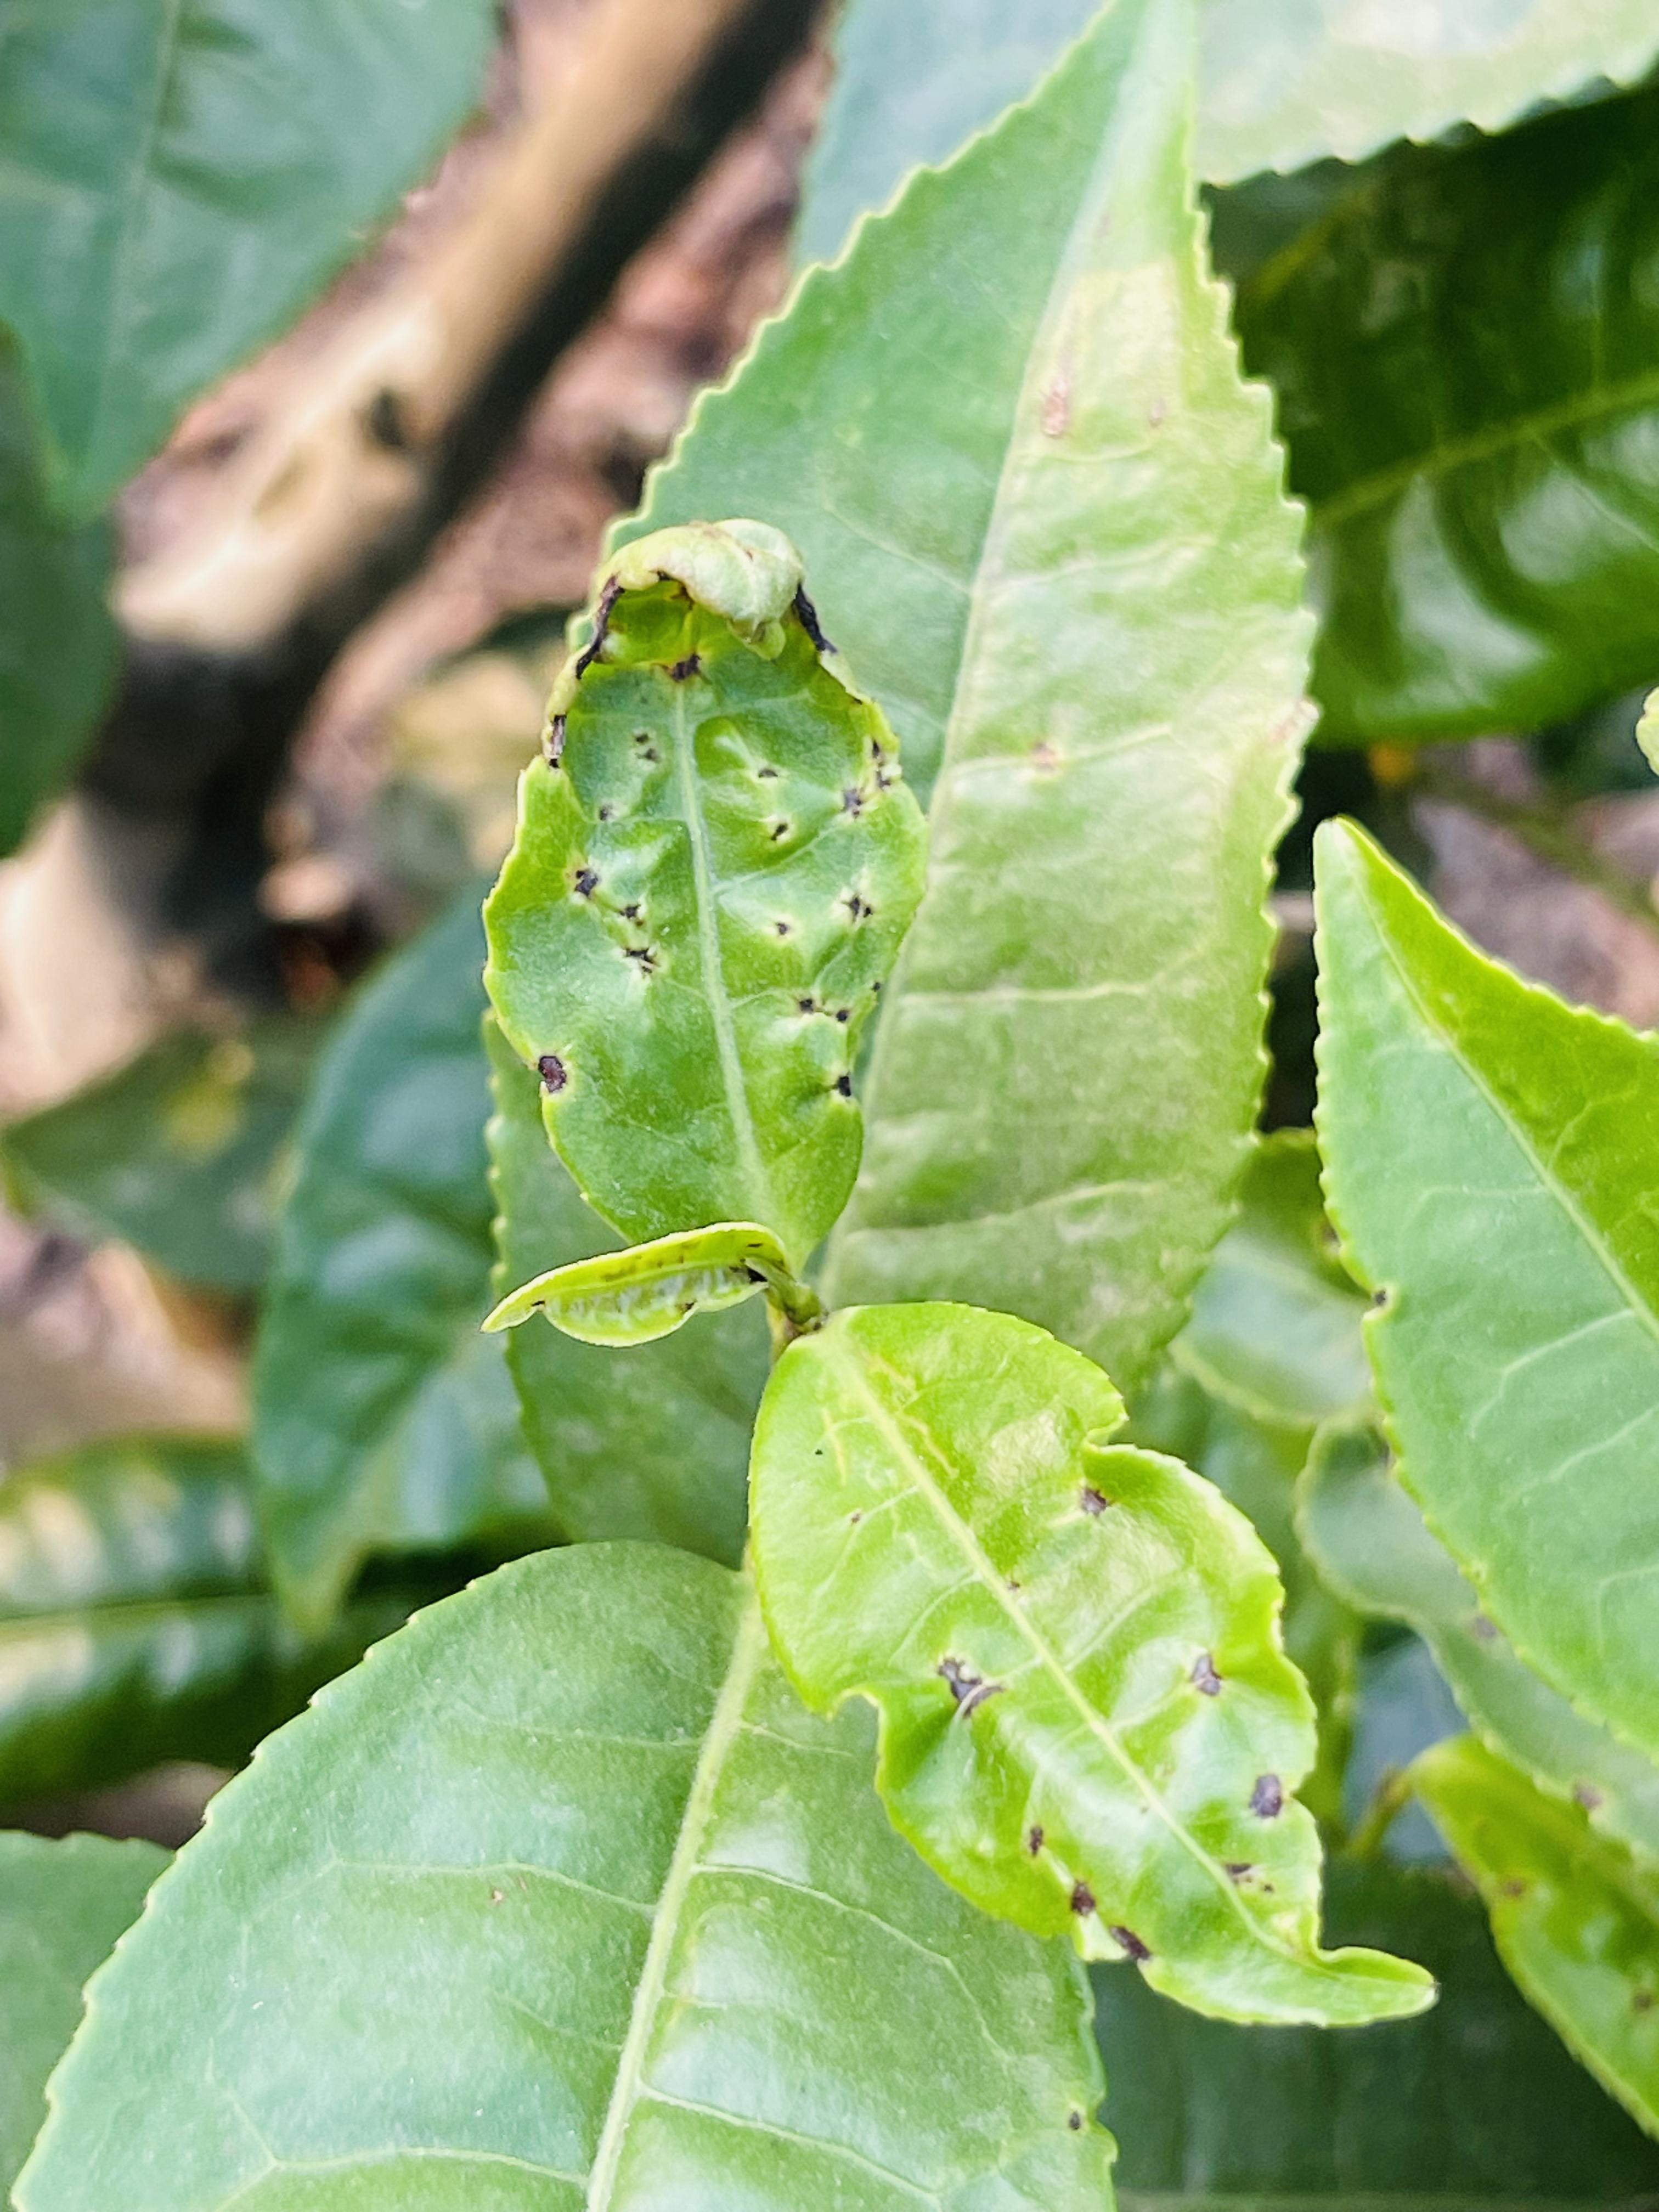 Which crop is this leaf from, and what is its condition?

tea, helopeltis
